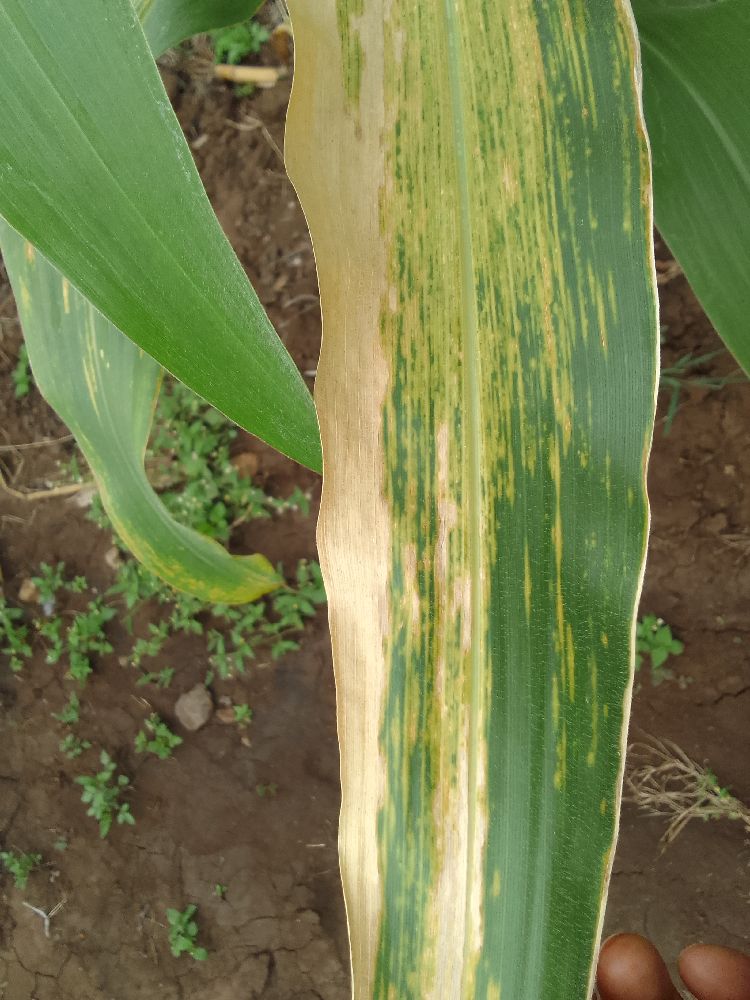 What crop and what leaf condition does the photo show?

maize, maize lethal necrosis
